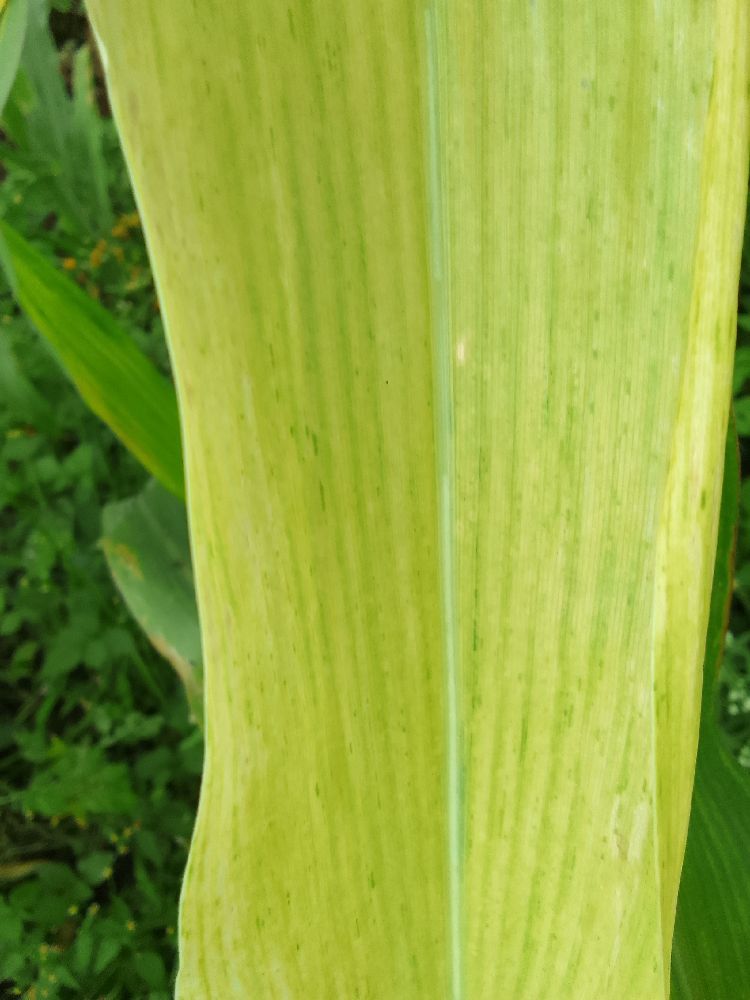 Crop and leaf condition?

maize, maize lethal necrosis
